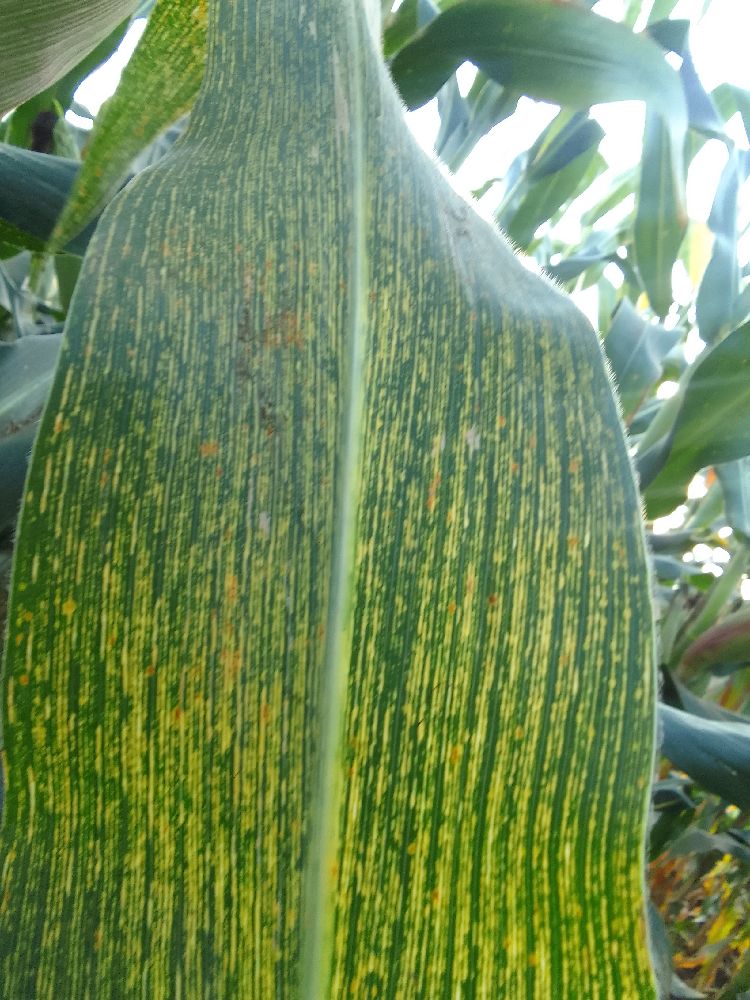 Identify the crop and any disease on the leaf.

maize, maize streak virus
